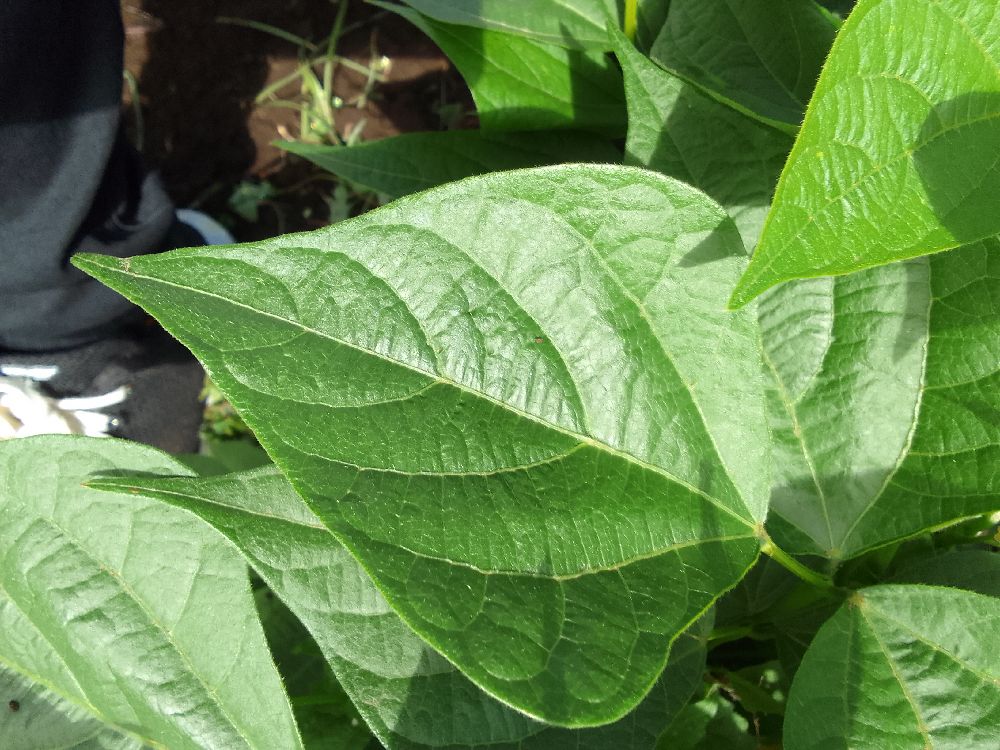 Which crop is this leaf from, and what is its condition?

common bean, healthy
